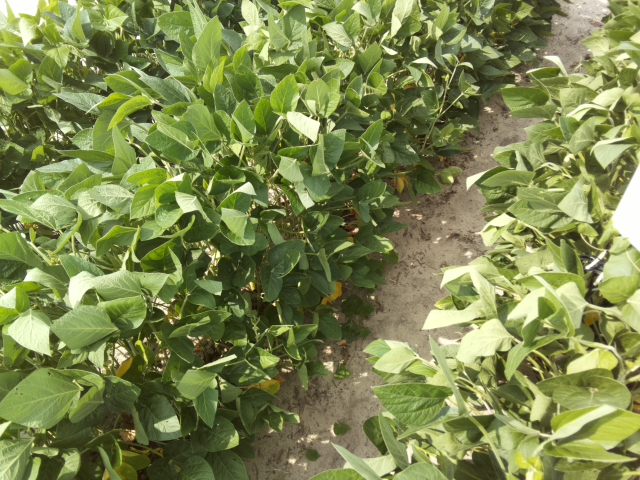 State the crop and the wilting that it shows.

soybean, leaflets folding inward at secondary pulvinus with no turgor loss in leaflets or petioles
